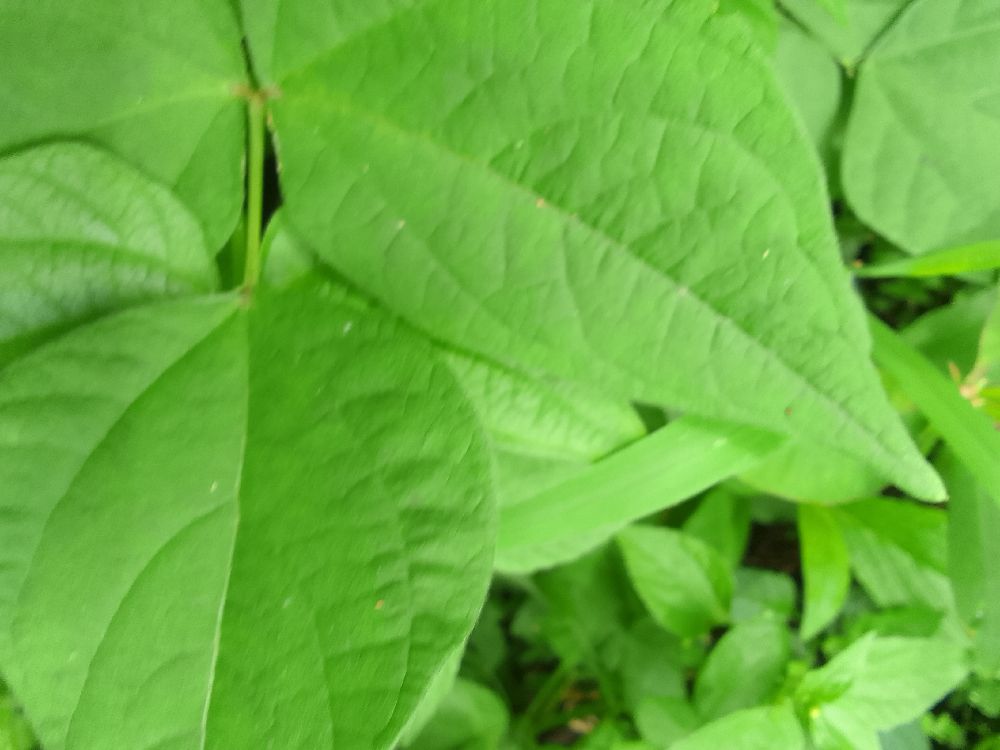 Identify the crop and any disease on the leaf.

common bean, healthy
